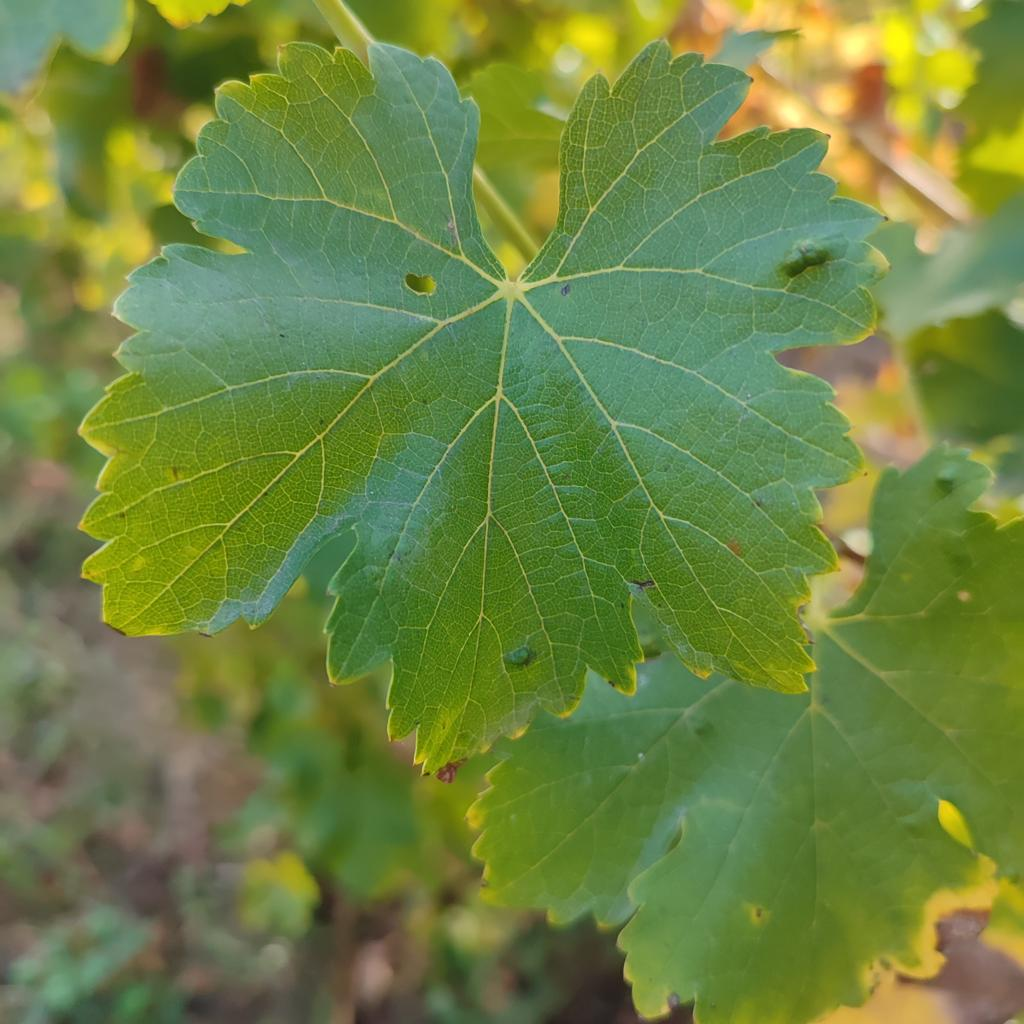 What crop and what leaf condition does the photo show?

grapevine, erineum mite
